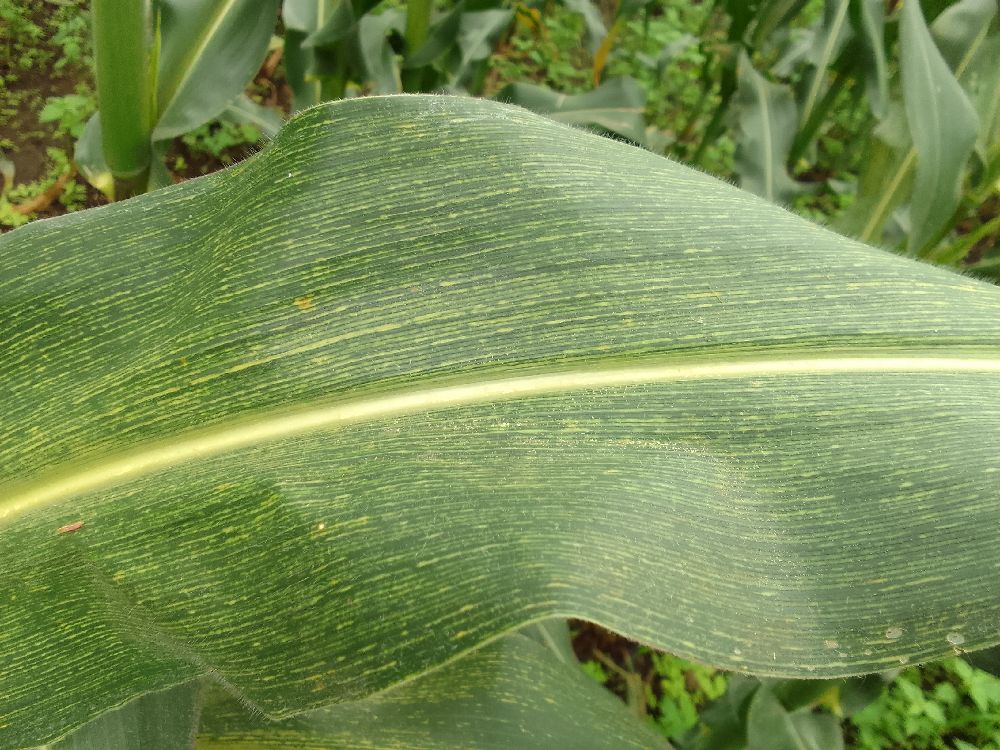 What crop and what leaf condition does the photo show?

maize, maize streak virus
